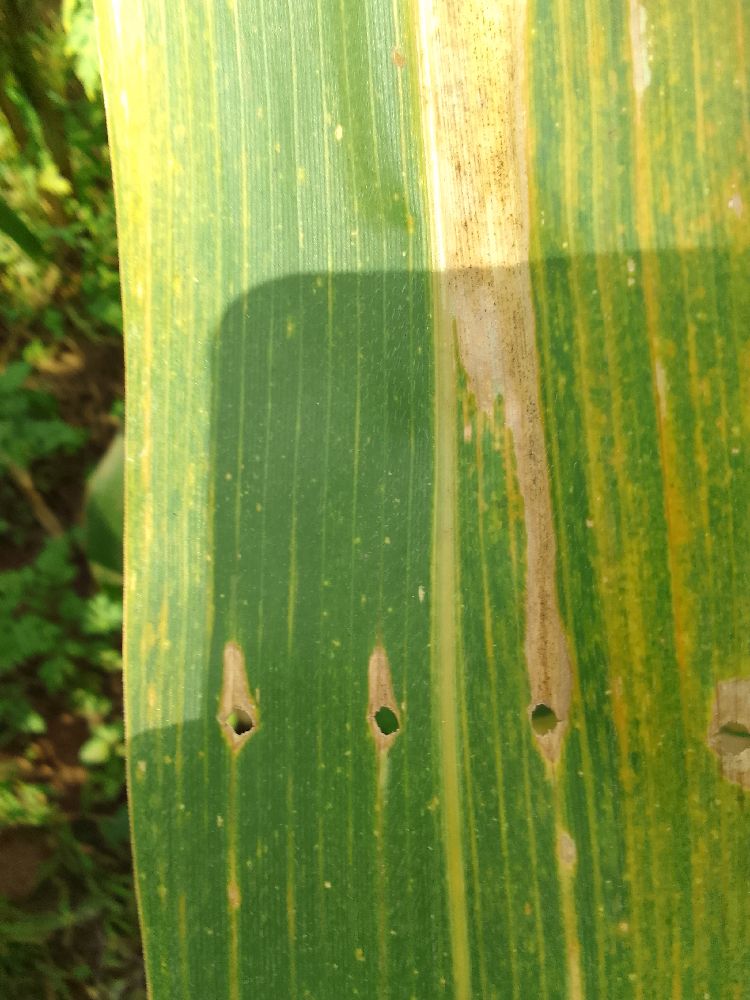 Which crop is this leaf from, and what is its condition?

maize, maize lethal necrosis
